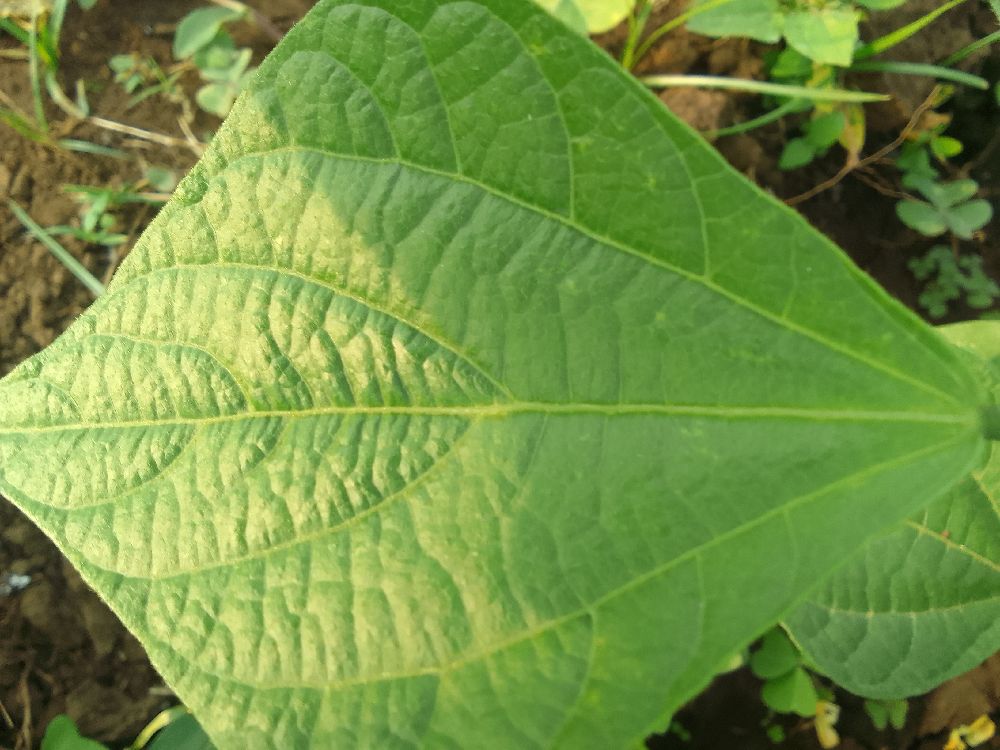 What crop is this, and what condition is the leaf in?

common bean, healthy
